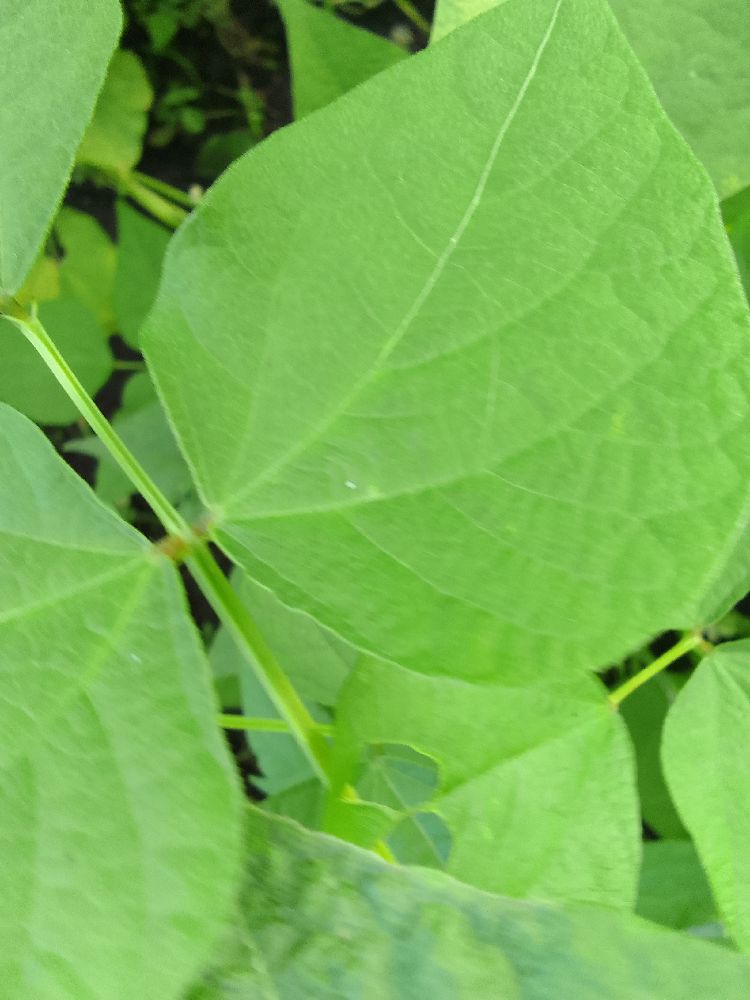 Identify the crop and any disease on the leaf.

common bean, healthy
